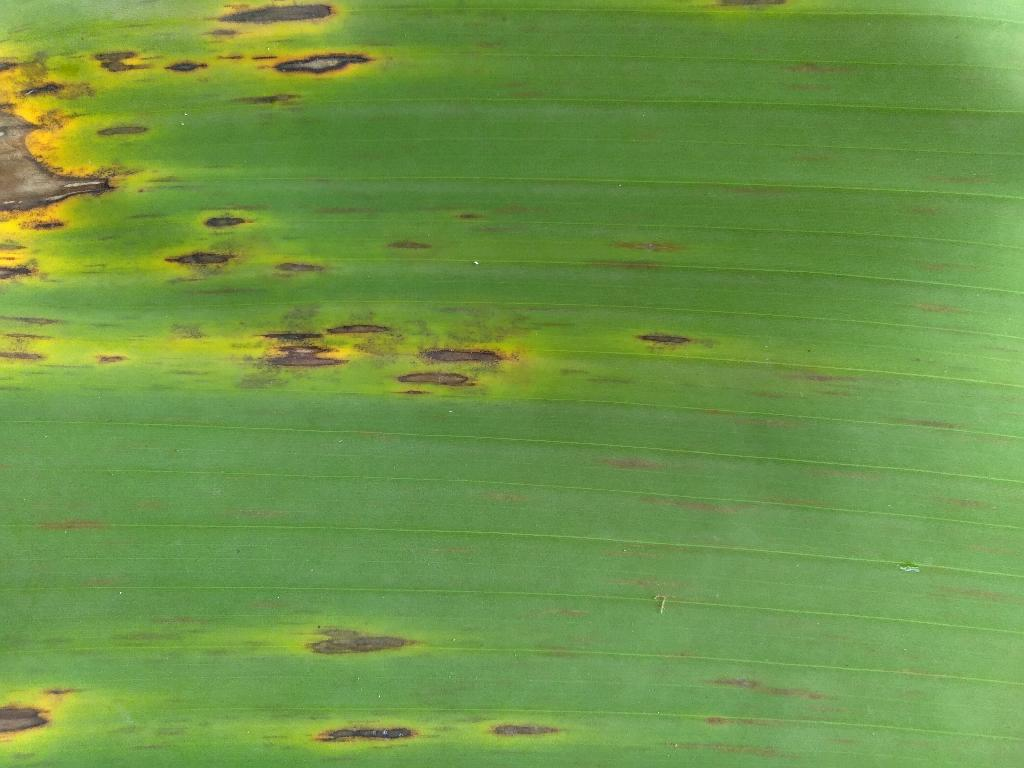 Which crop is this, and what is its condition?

banana, black sigatoka
